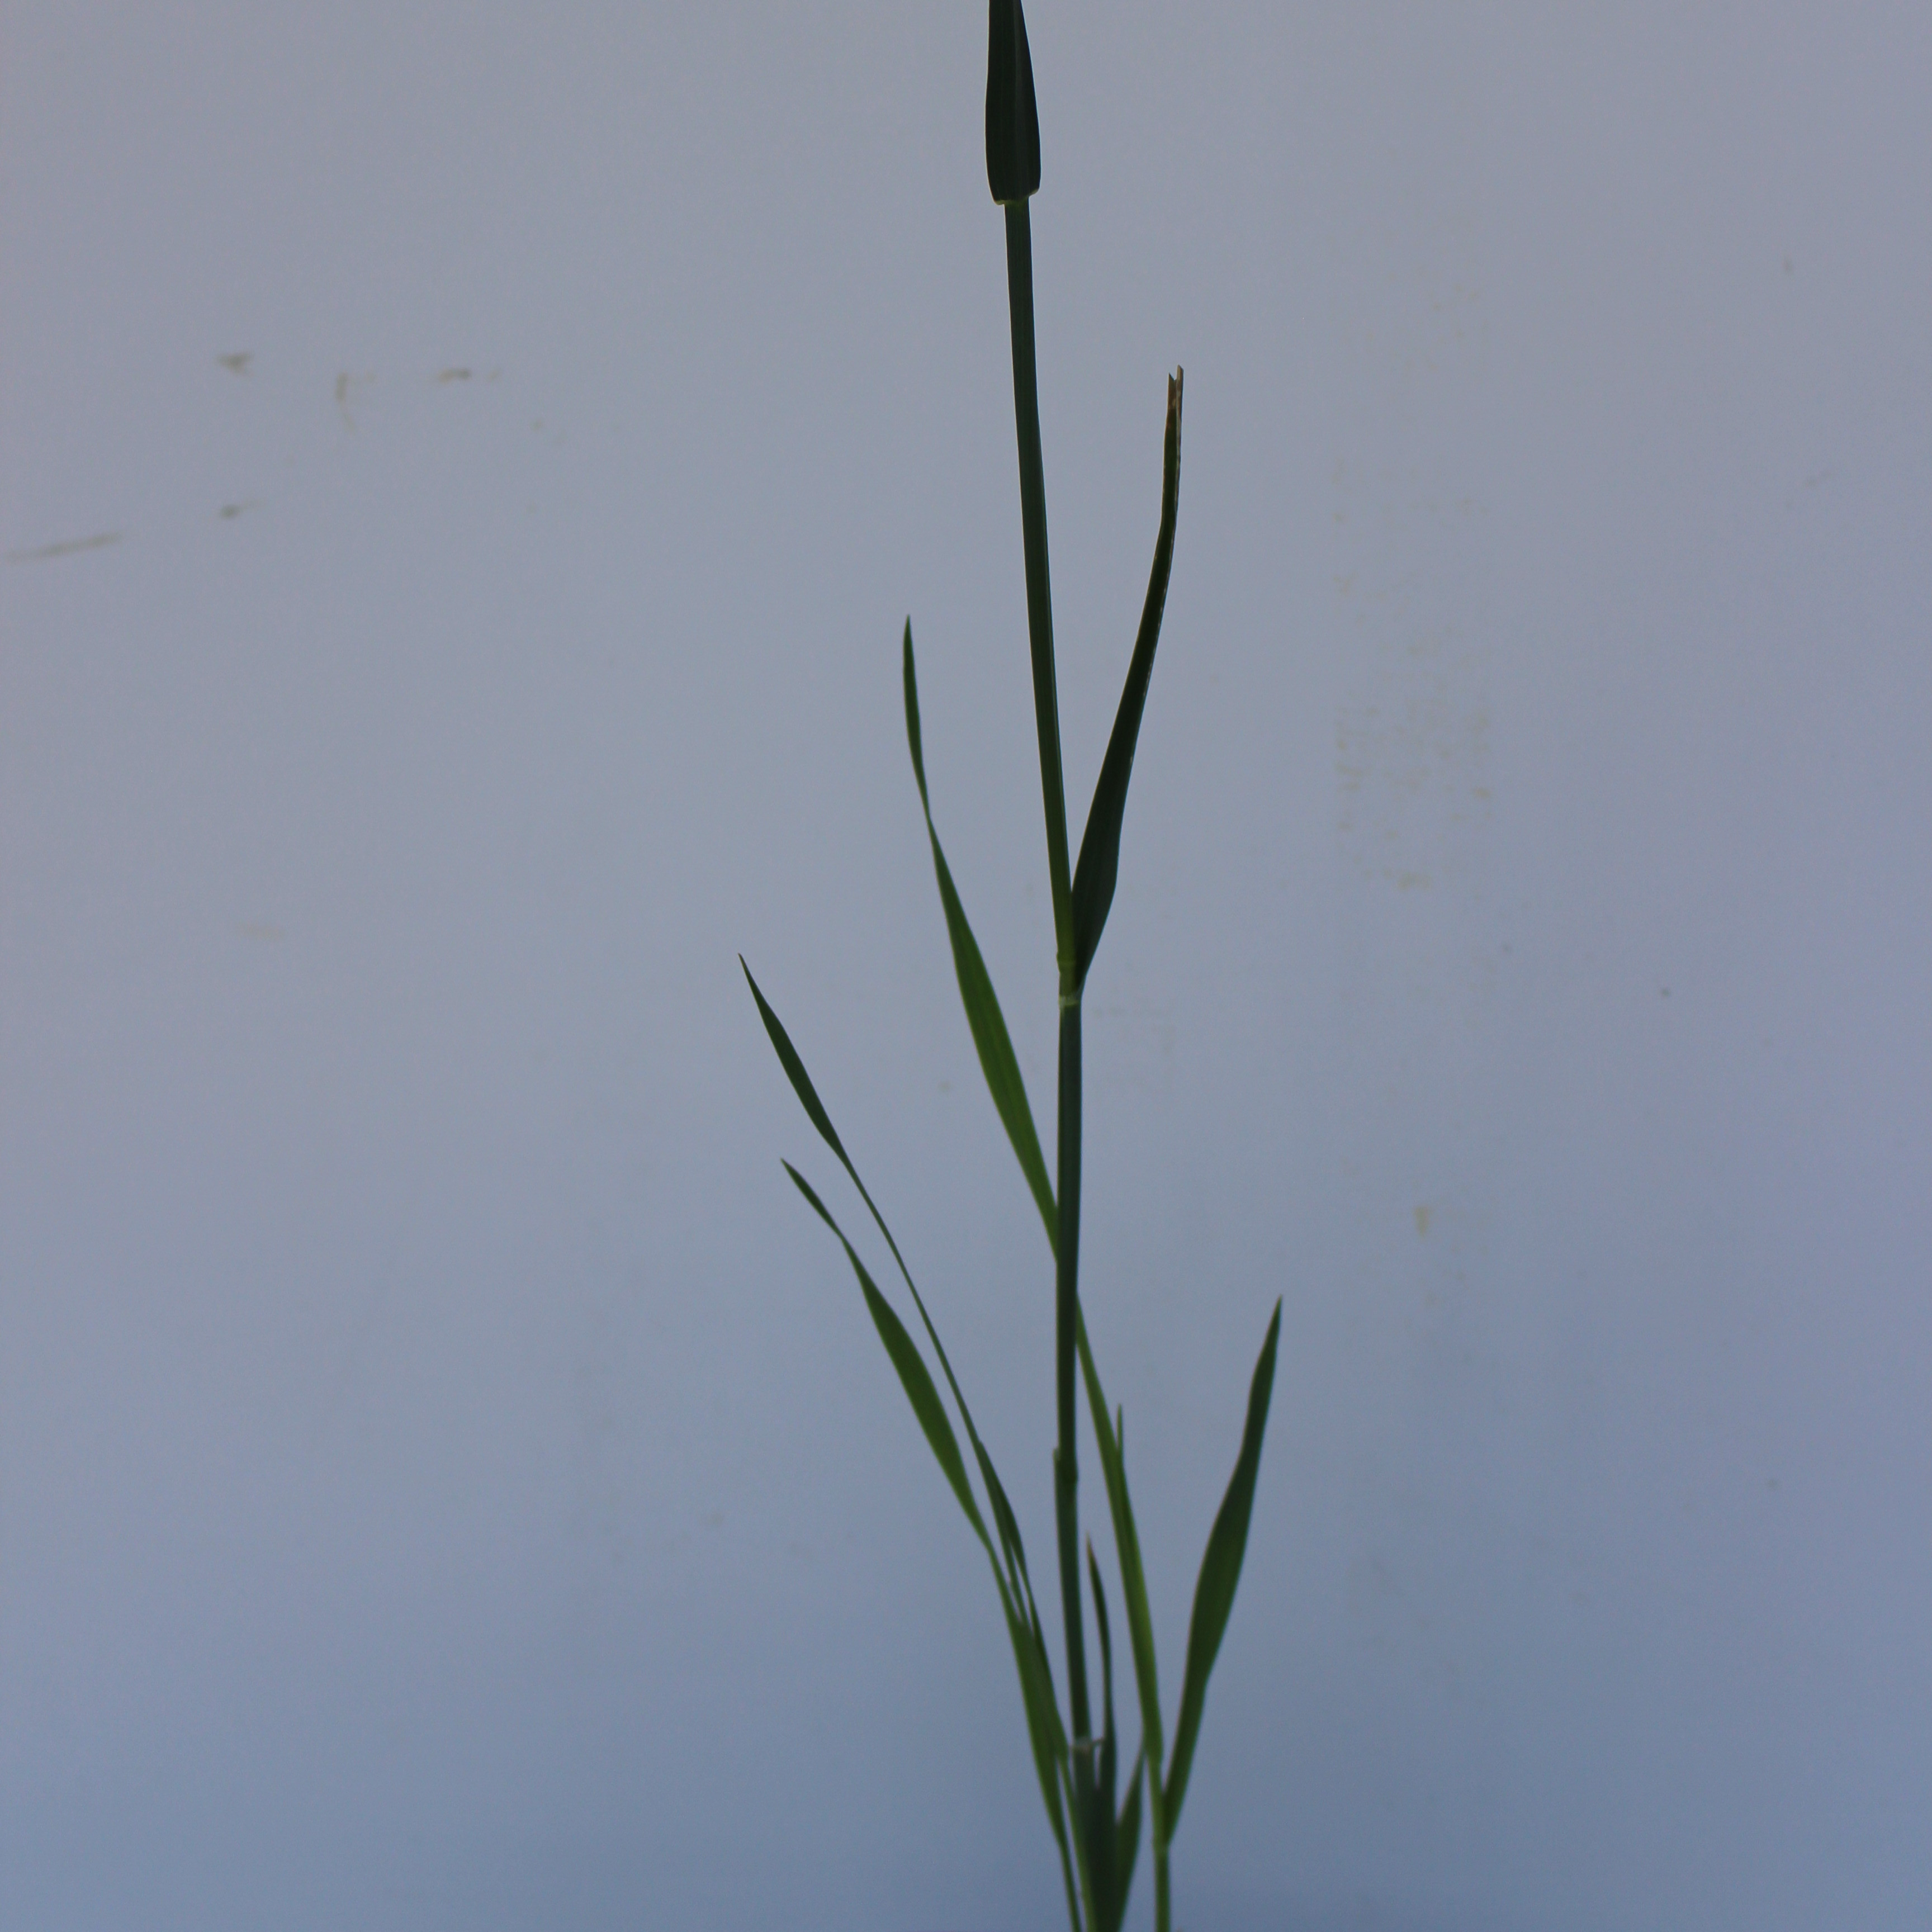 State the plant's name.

Avena sterilis
